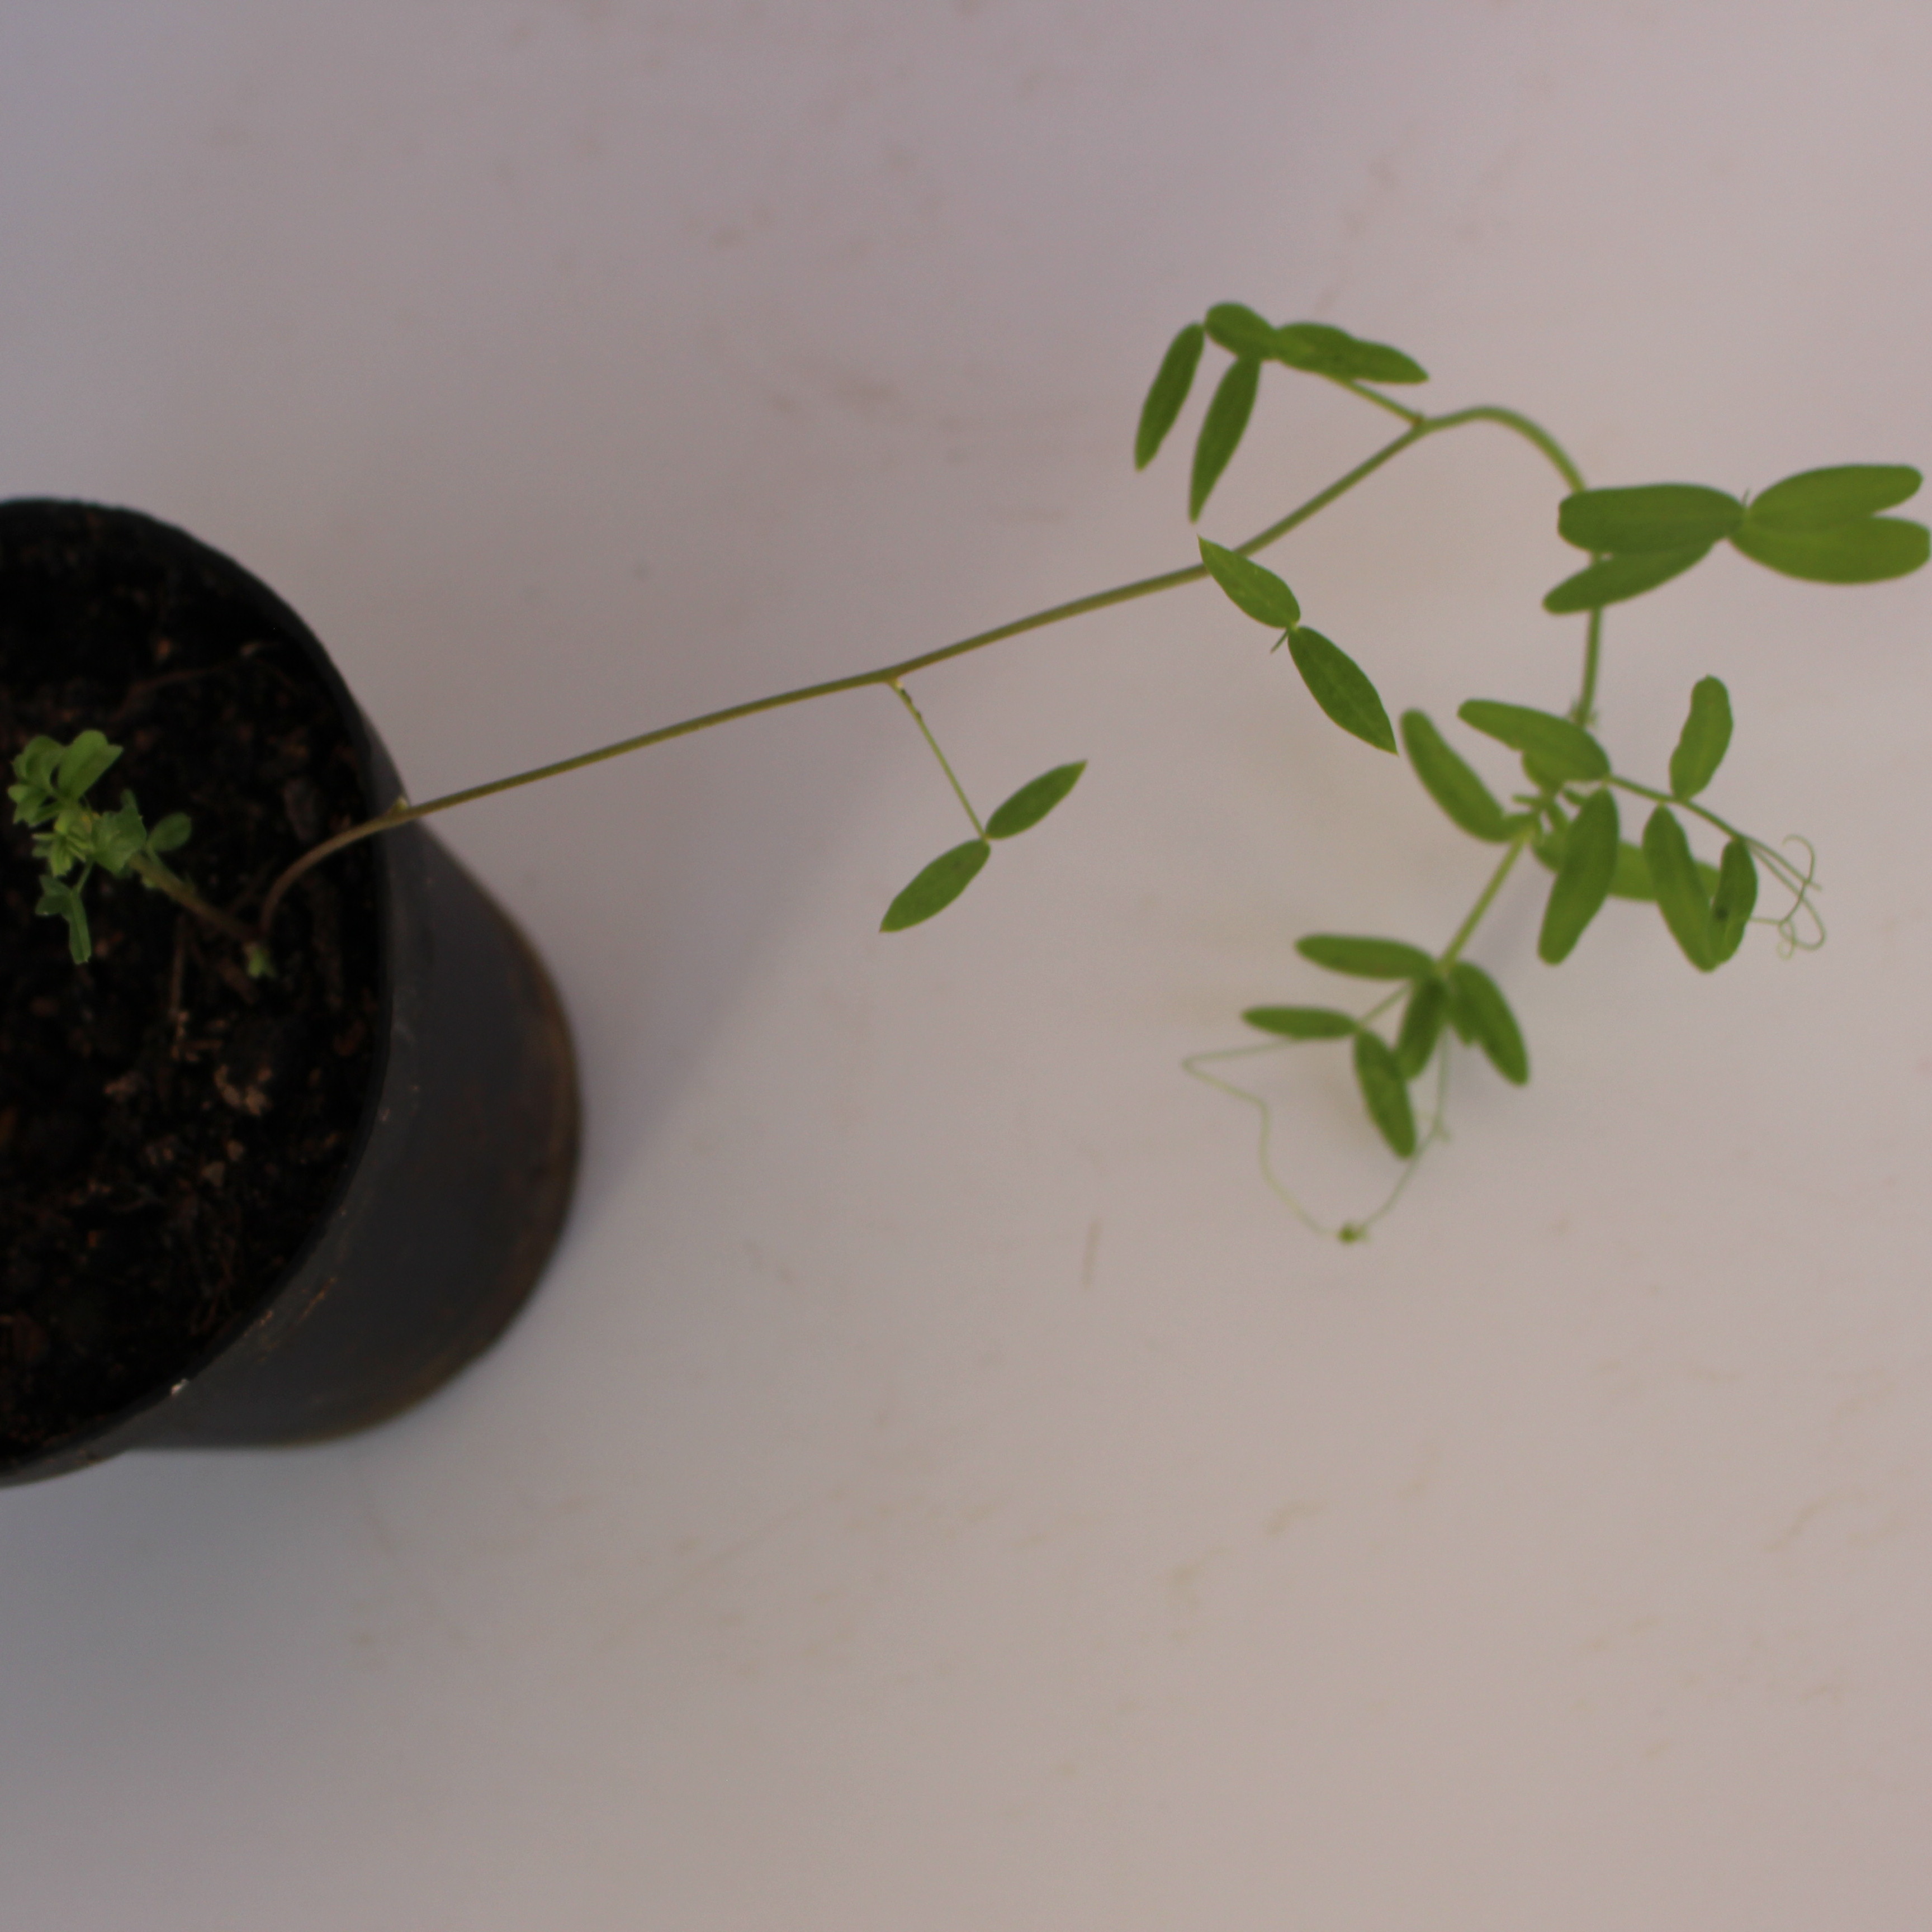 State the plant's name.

Vicia sativa
